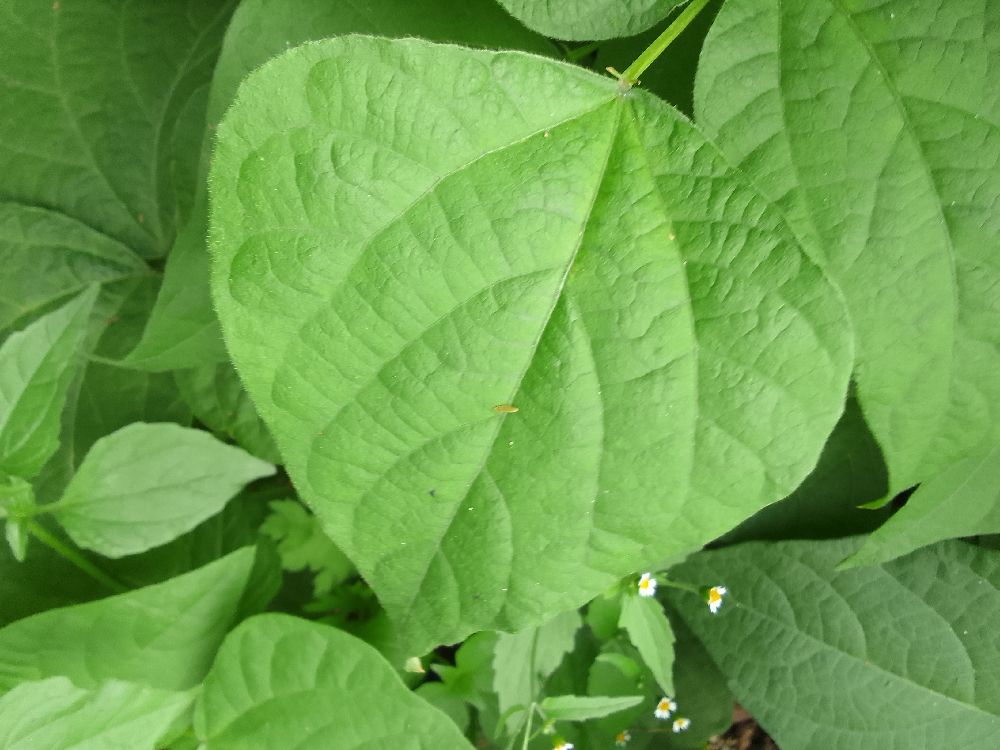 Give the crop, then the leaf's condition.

common bean, healthy
